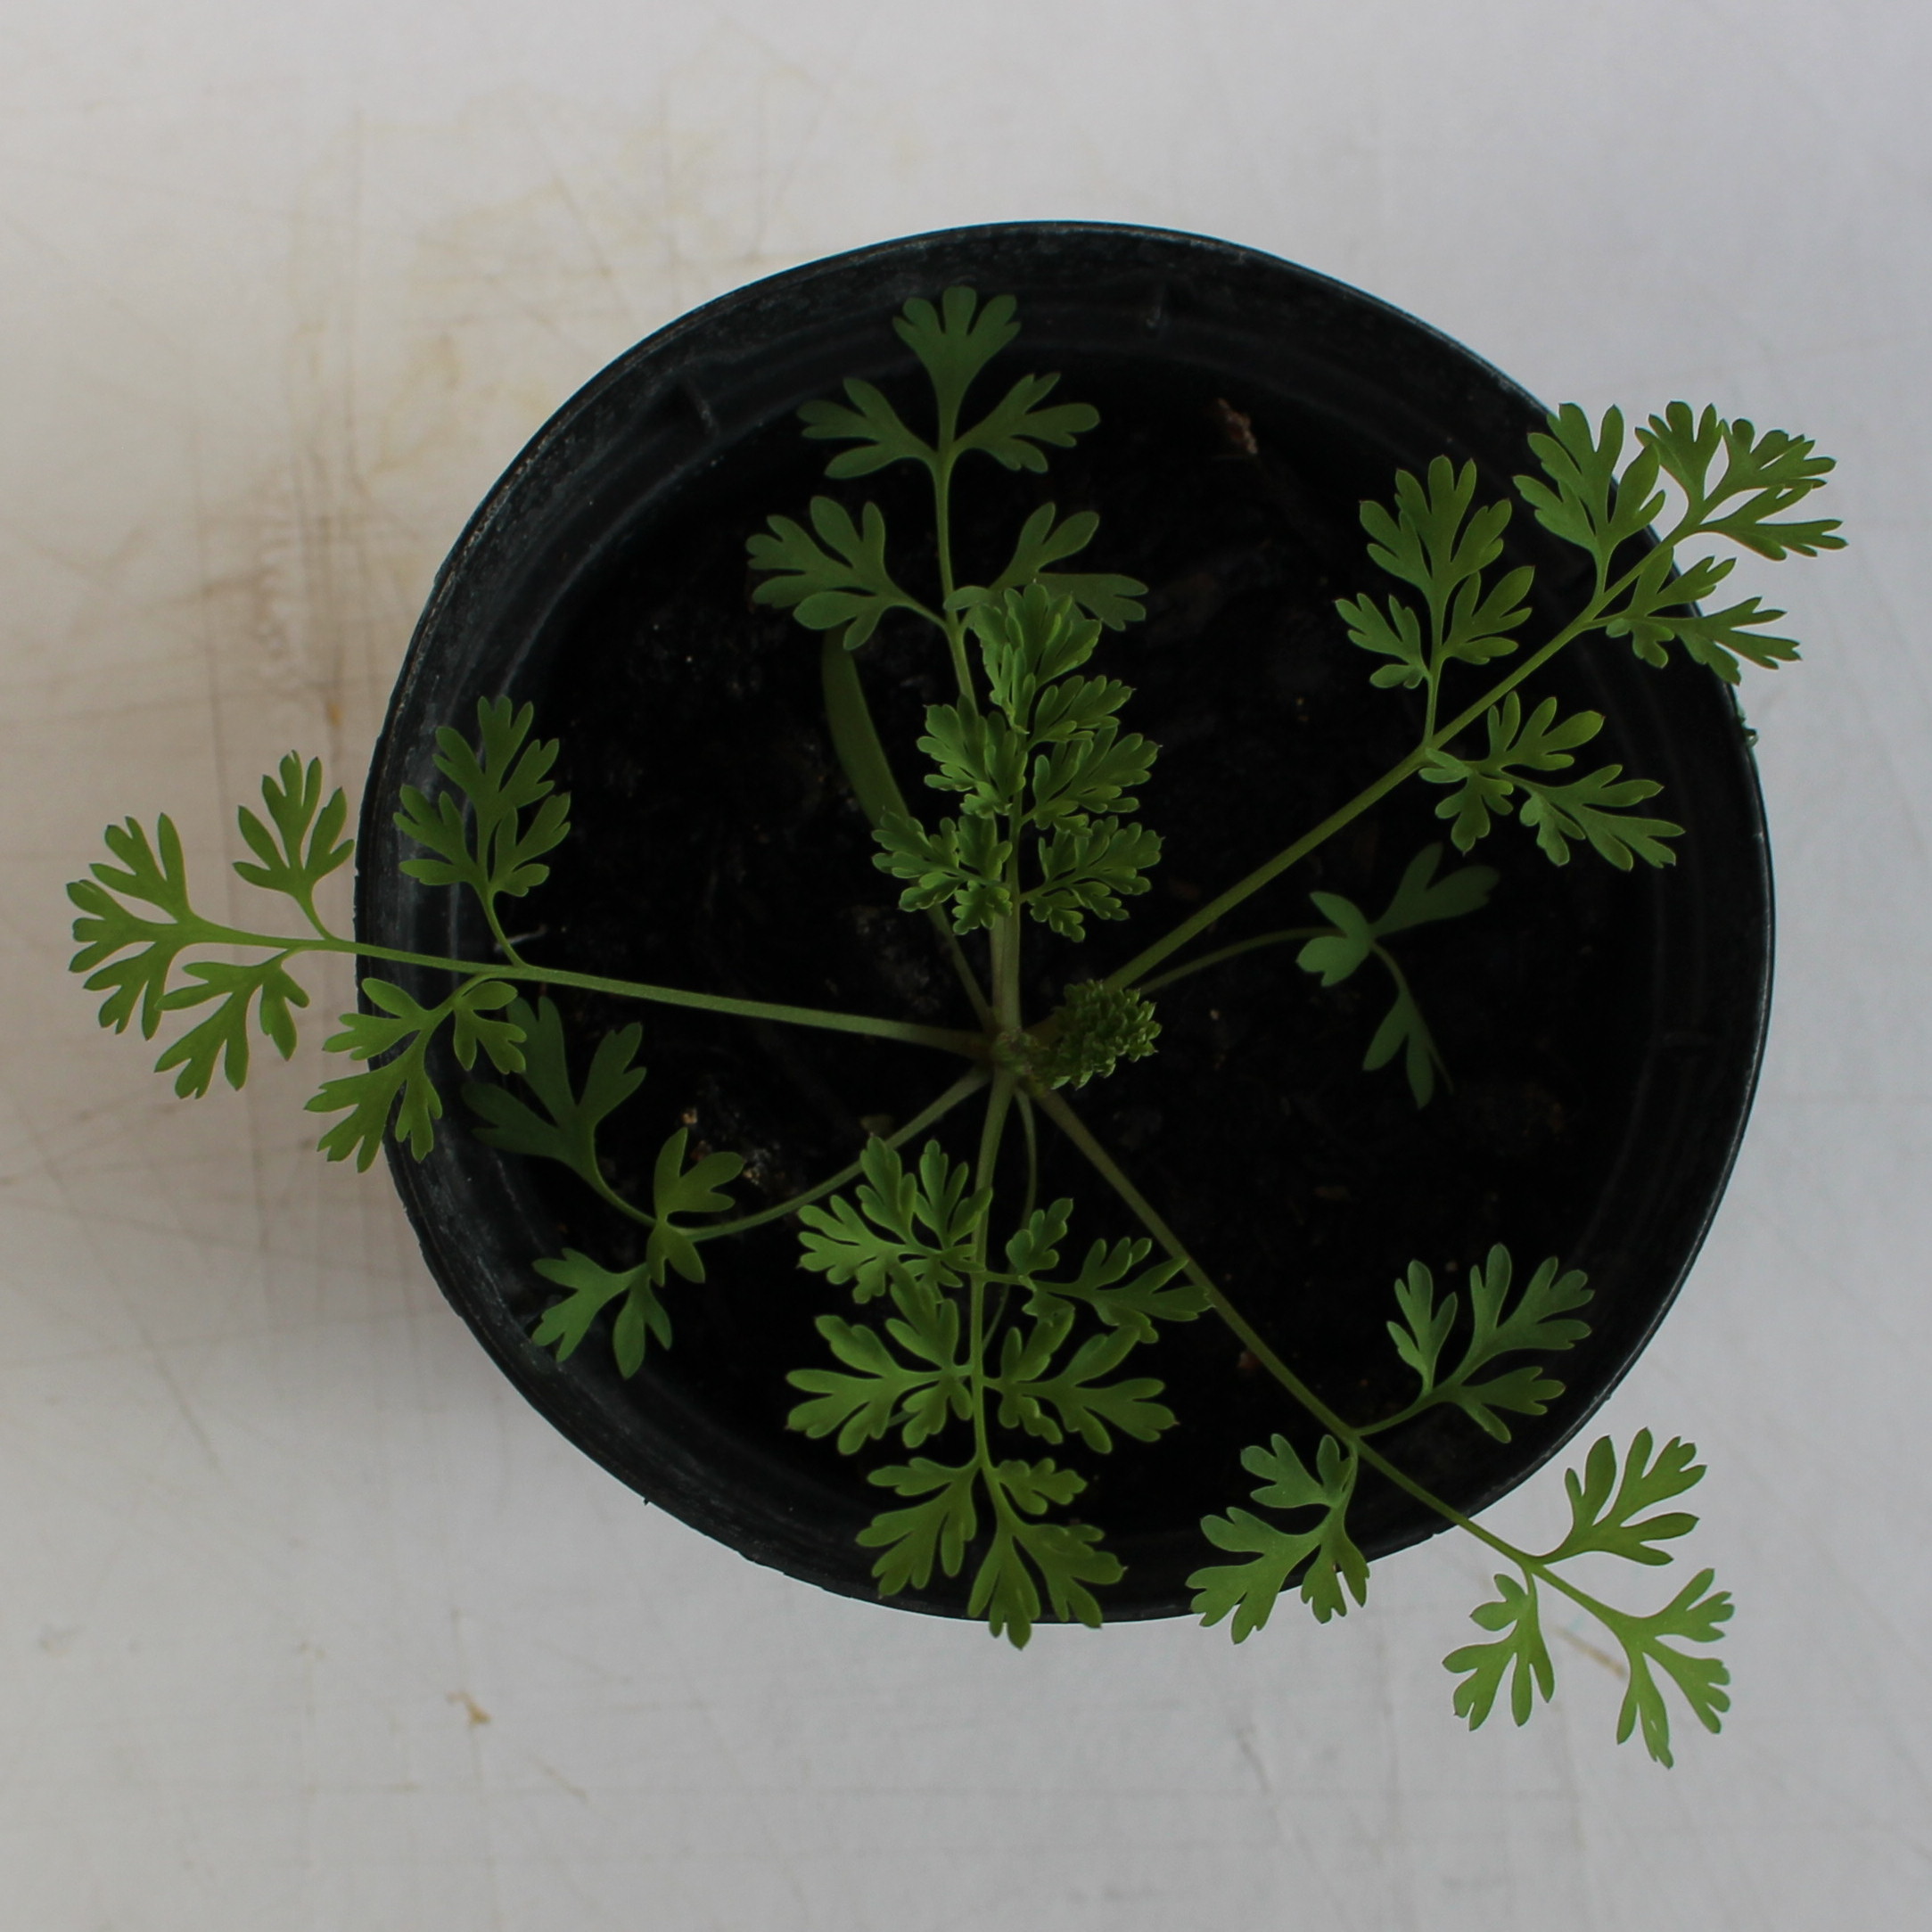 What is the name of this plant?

Fumaria officinalis
